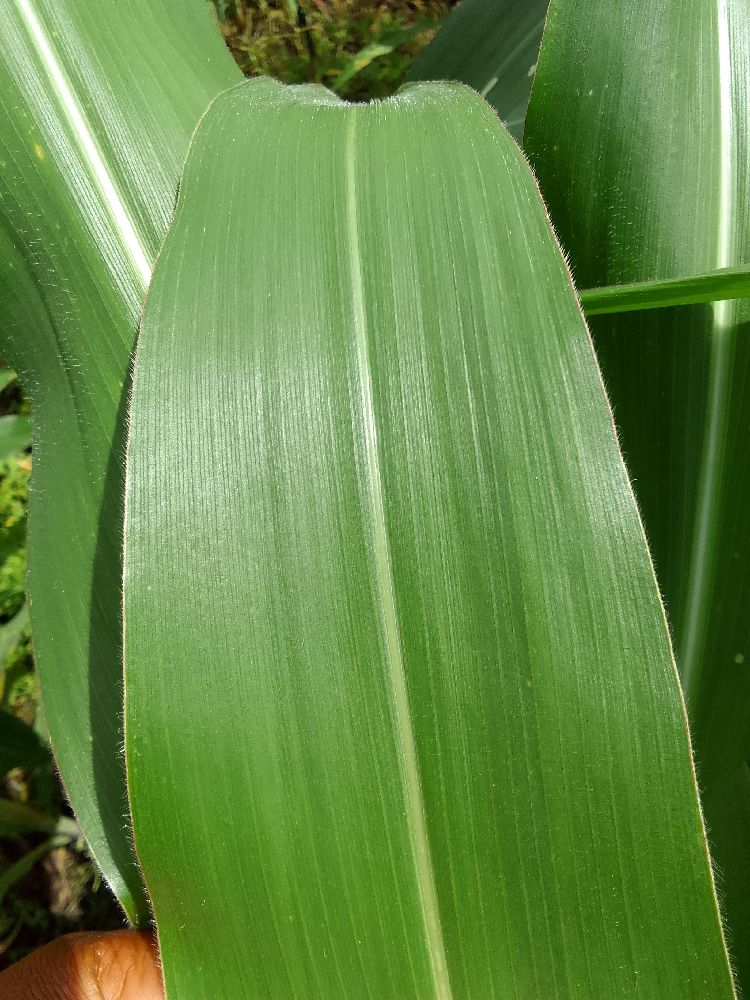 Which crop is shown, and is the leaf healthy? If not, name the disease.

maize, healthy
